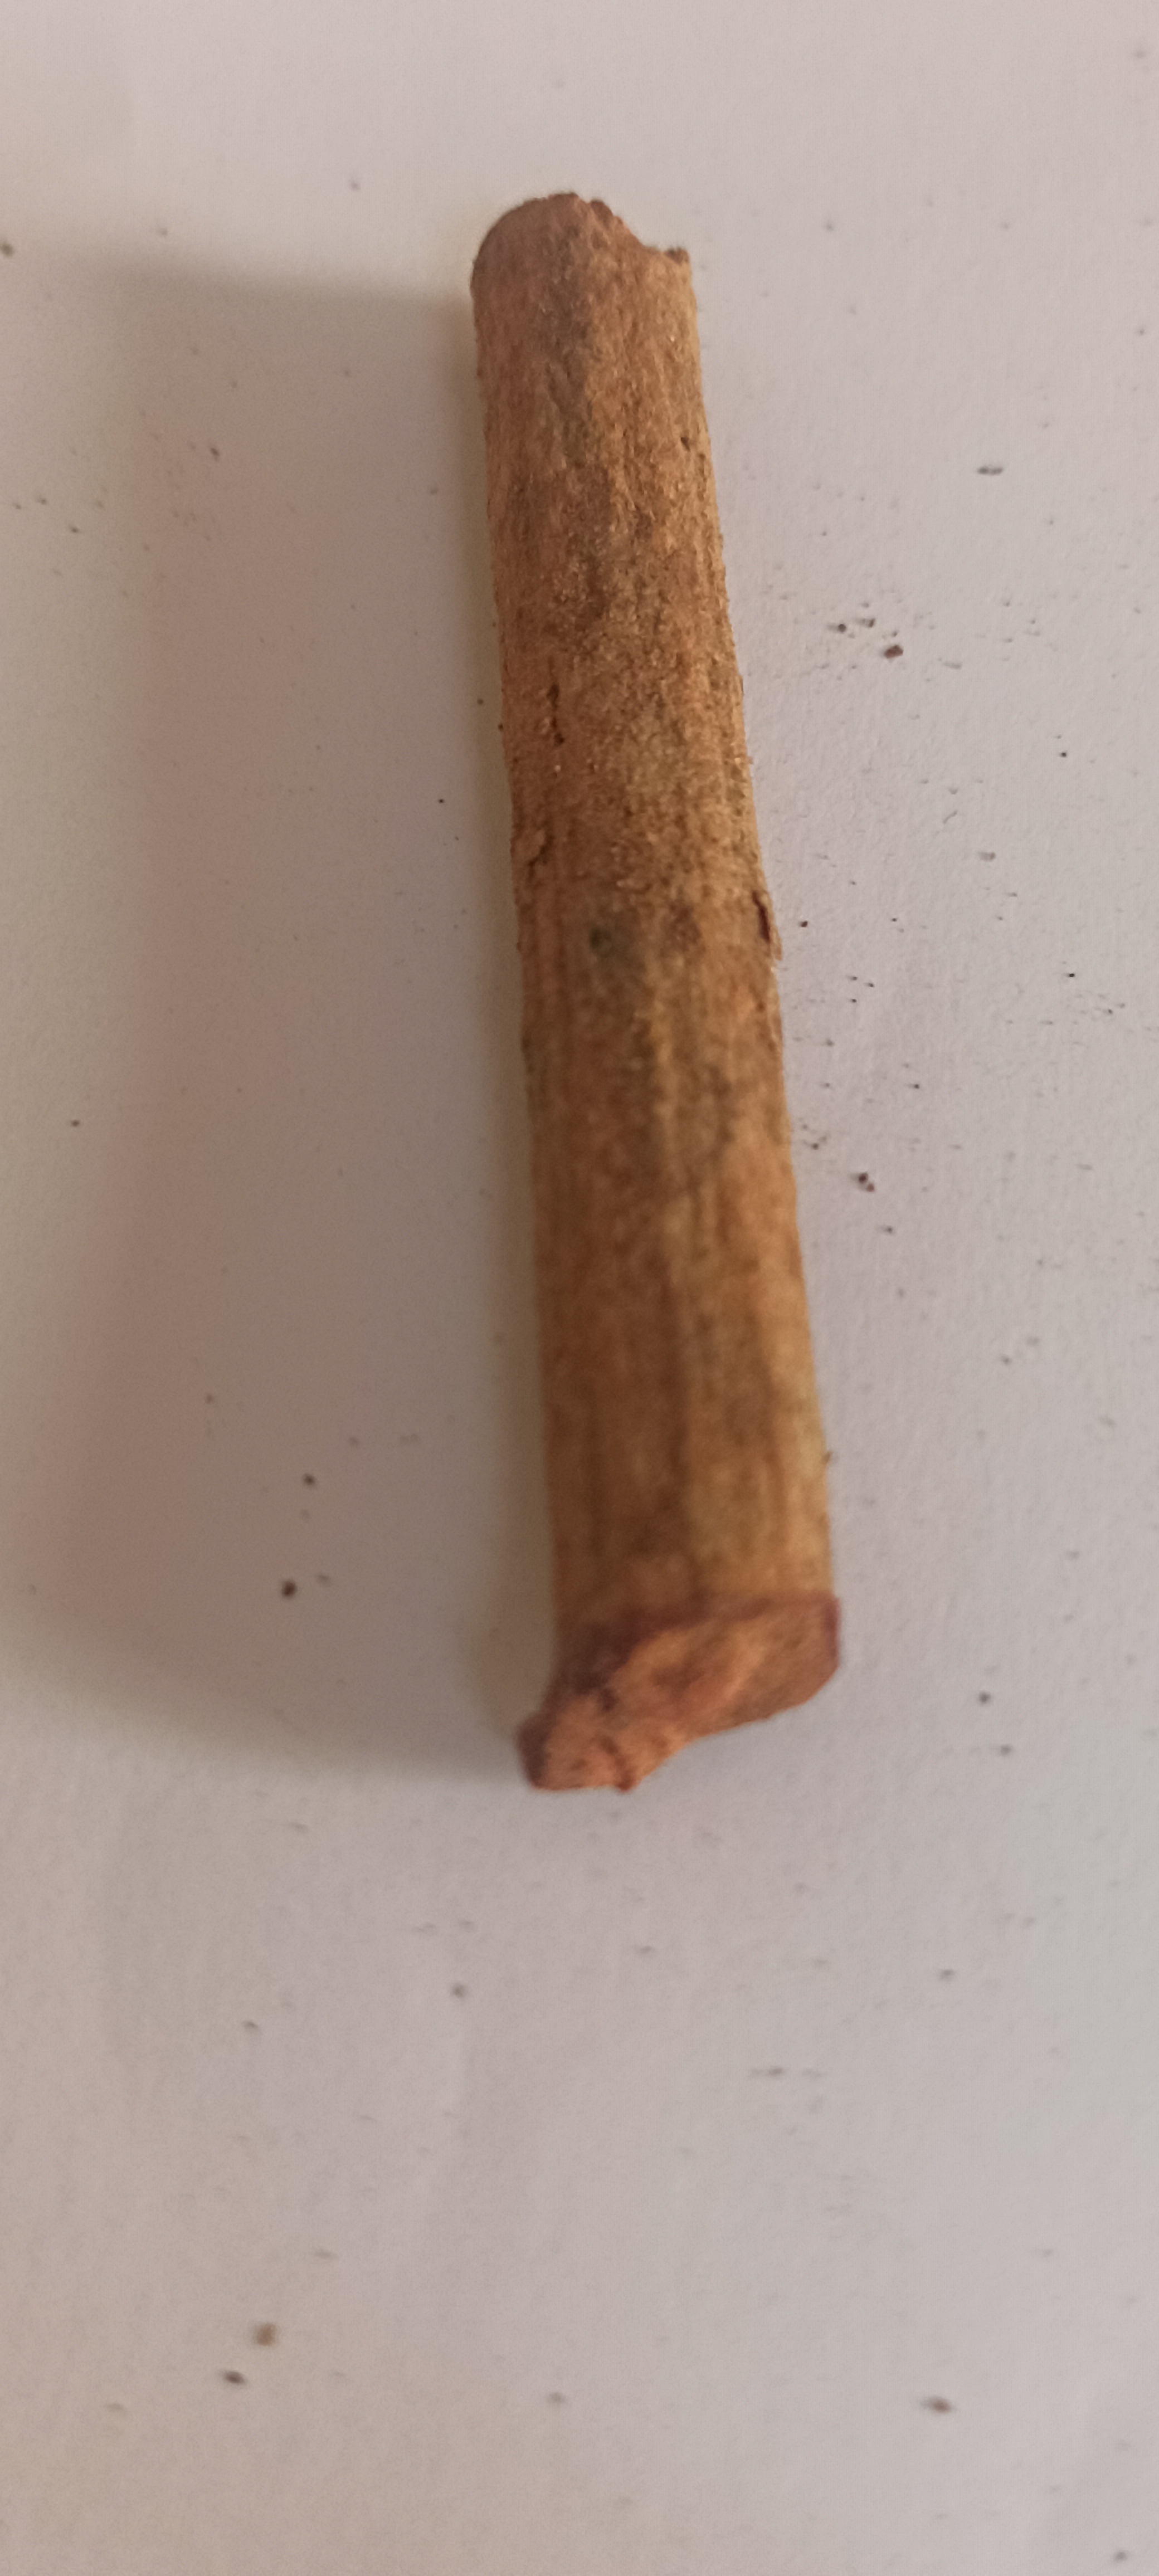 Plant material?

manjistha
